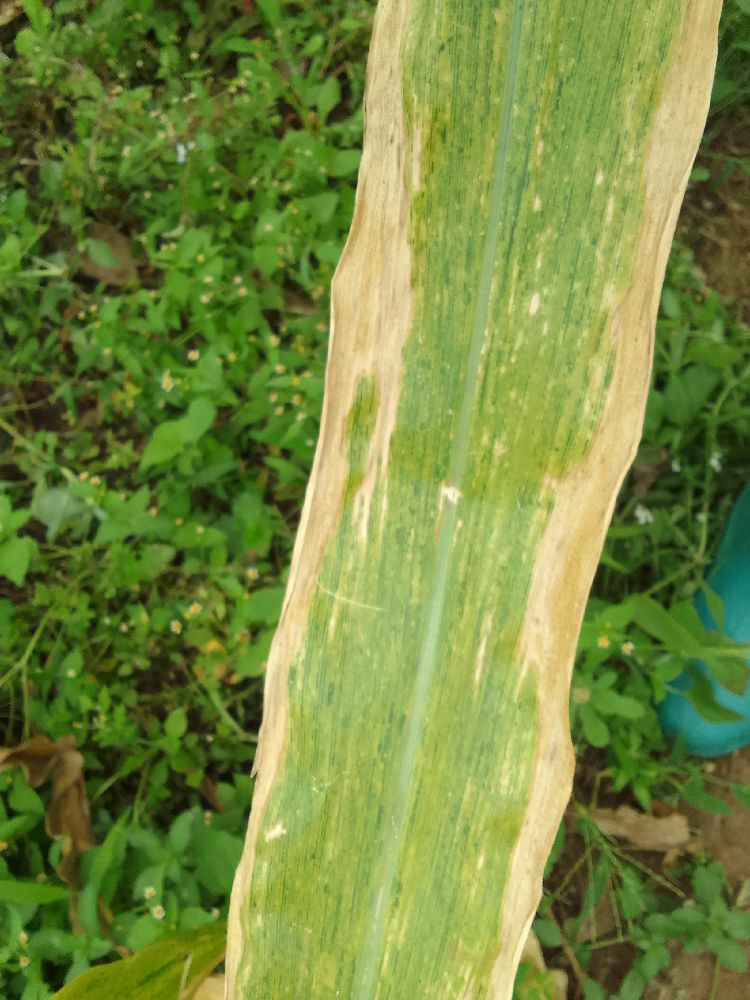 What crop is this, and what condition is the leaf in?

maize, maize lethal necrosis
